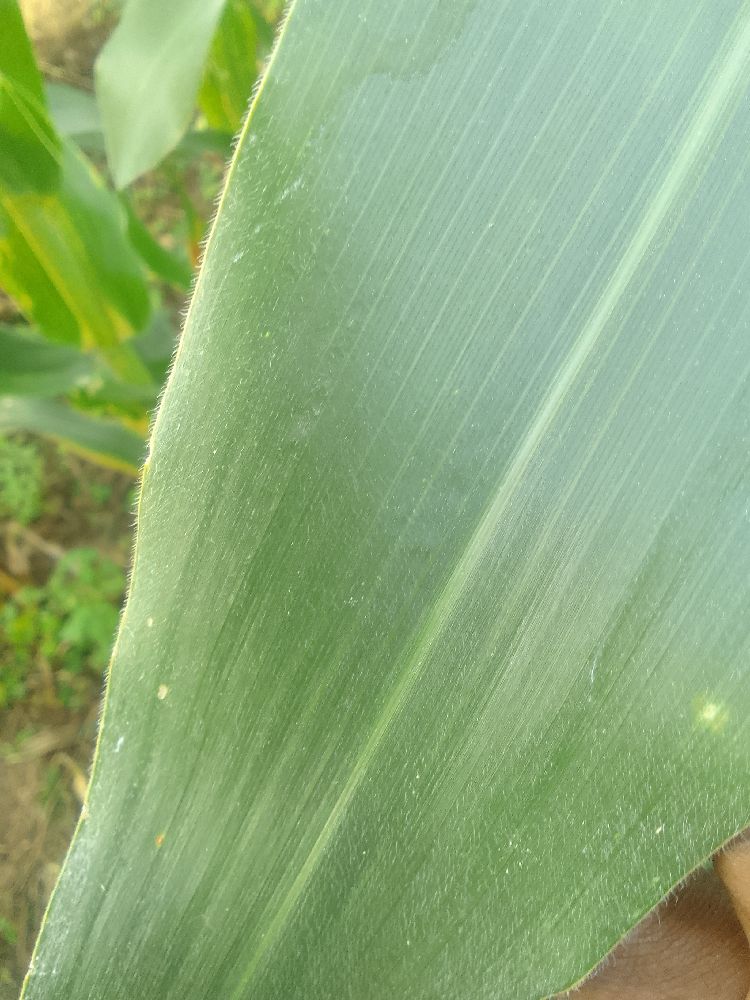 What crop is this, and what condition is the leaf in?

maize, healthy
